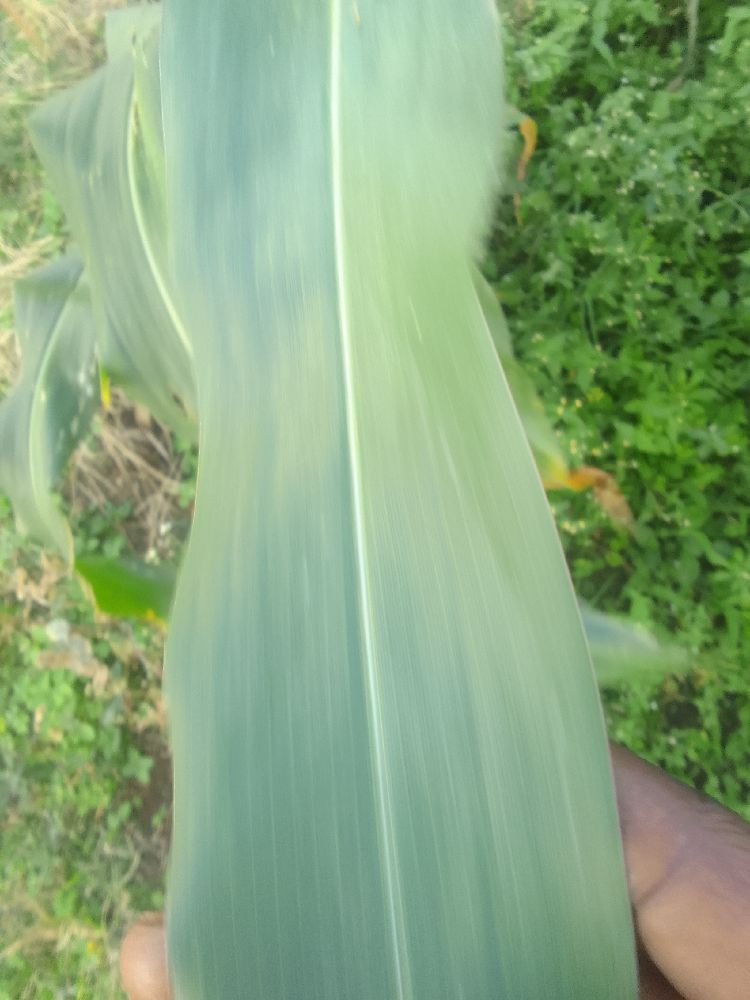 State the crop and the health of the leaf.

maize, healthy
